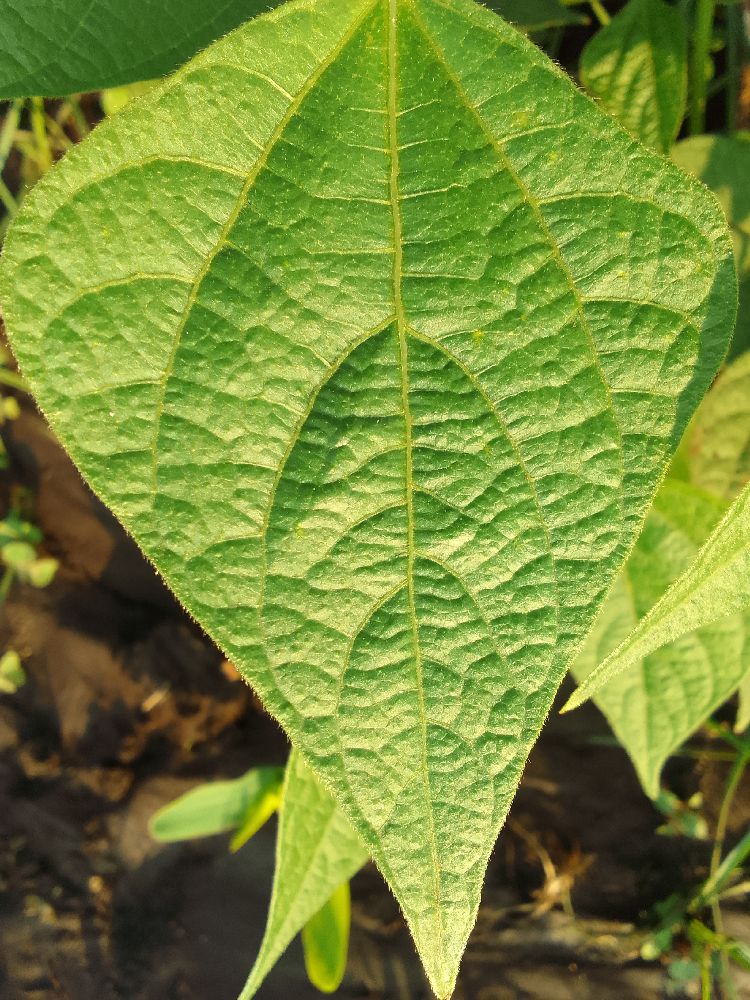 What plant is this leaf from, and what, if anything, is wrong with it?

common bean, healthy
